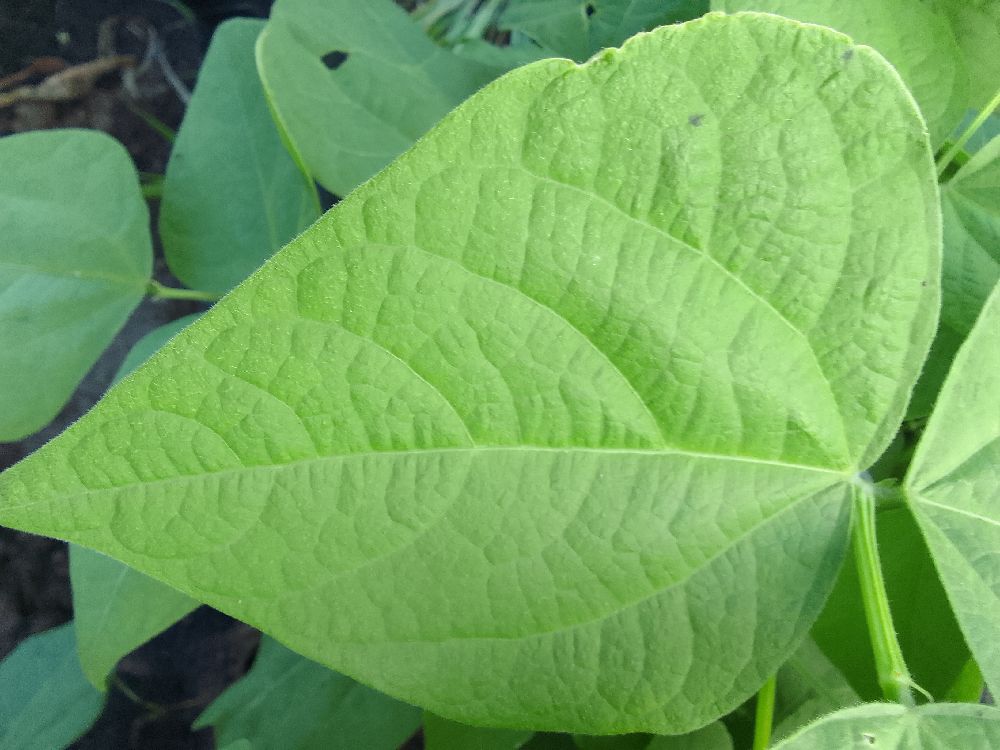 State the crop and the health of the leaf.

common bean, healthy
